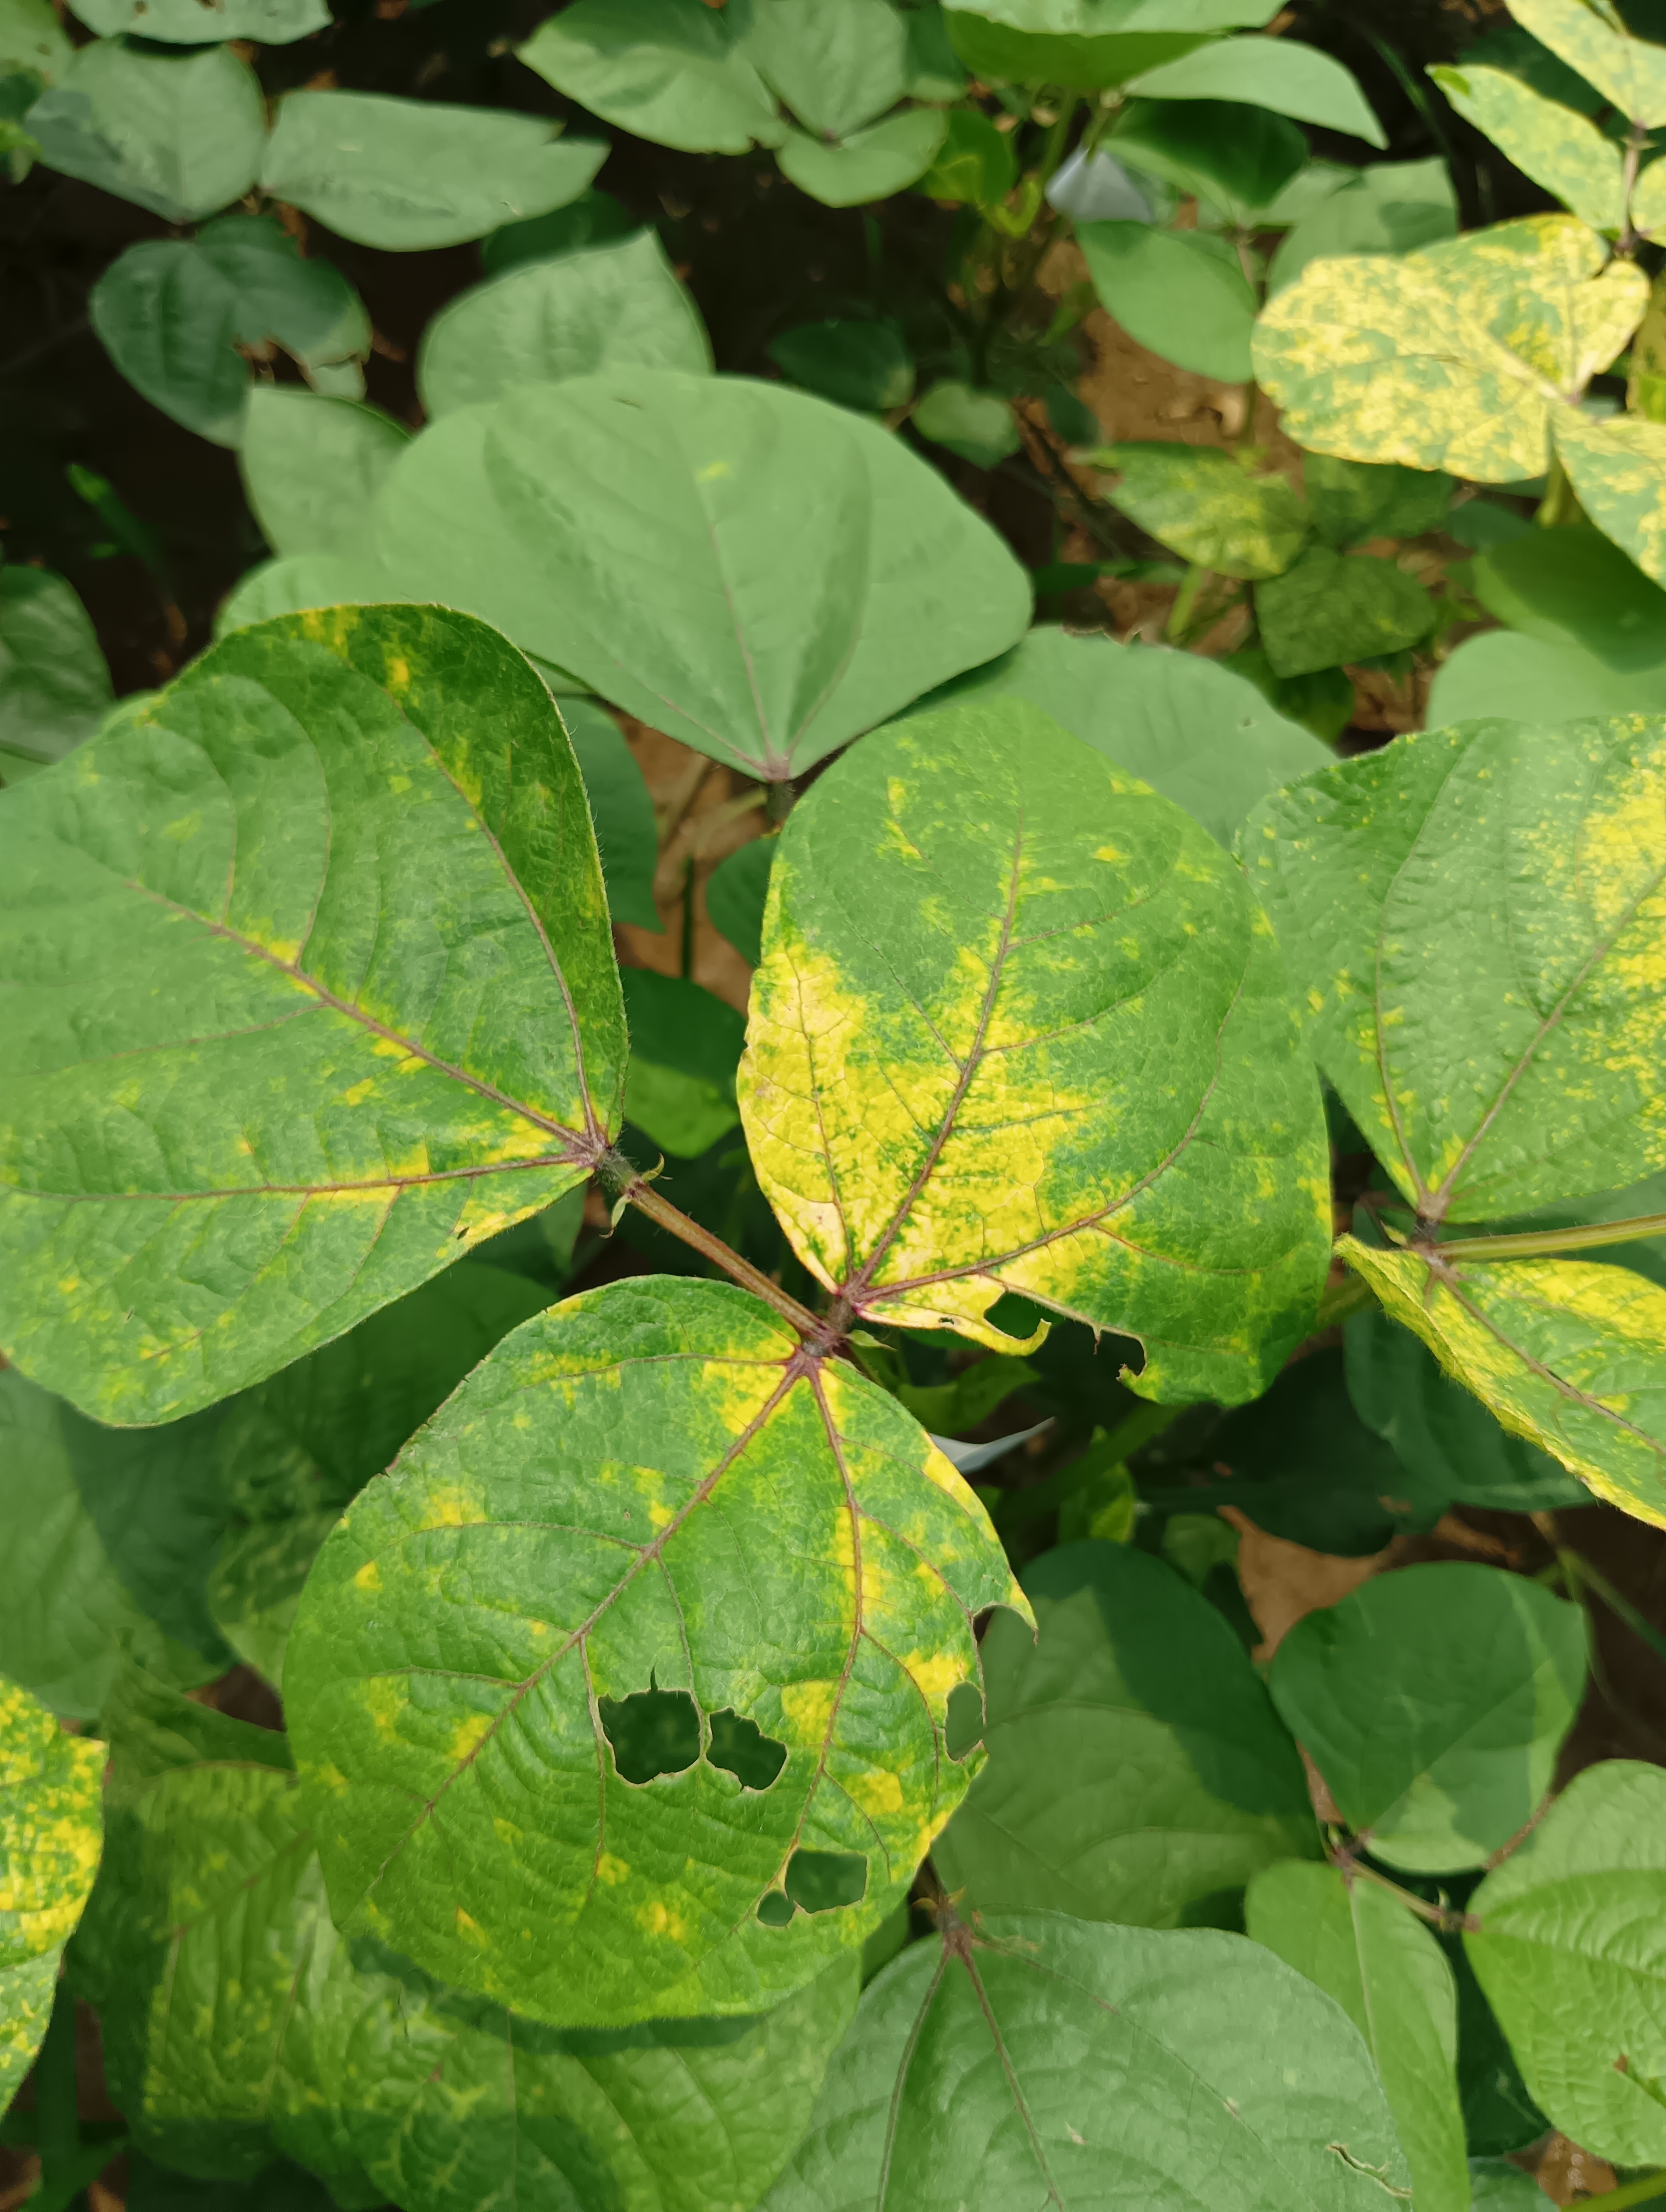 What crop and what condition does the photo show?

mungbean, yellow mosaic
